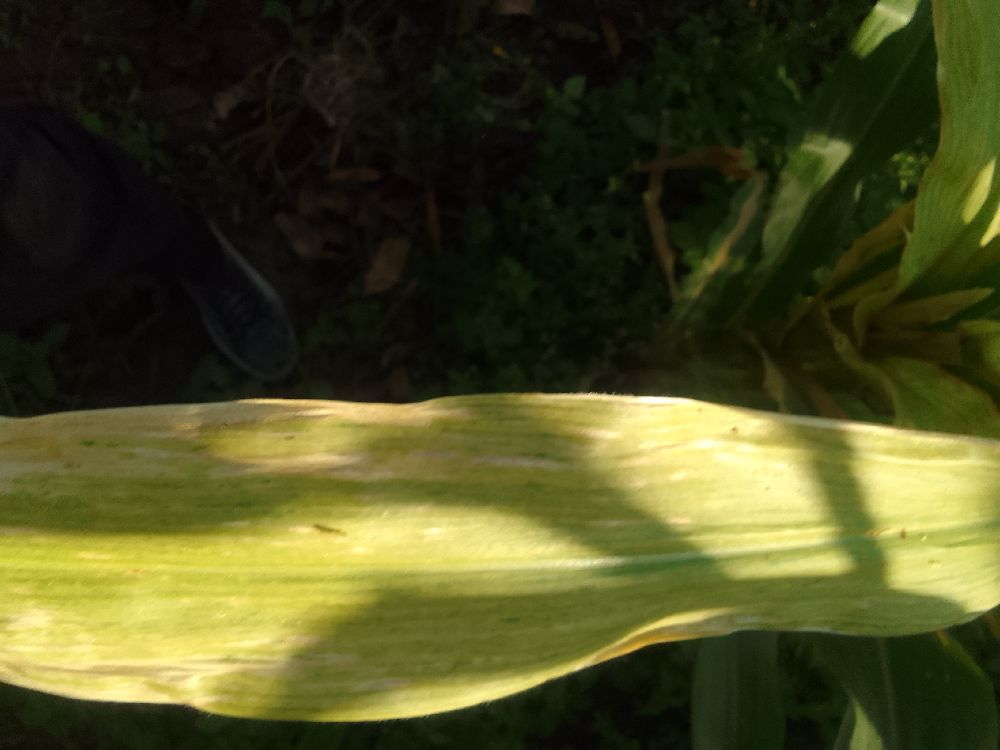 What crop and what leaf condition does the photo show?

maize, maize lethal necrosis
